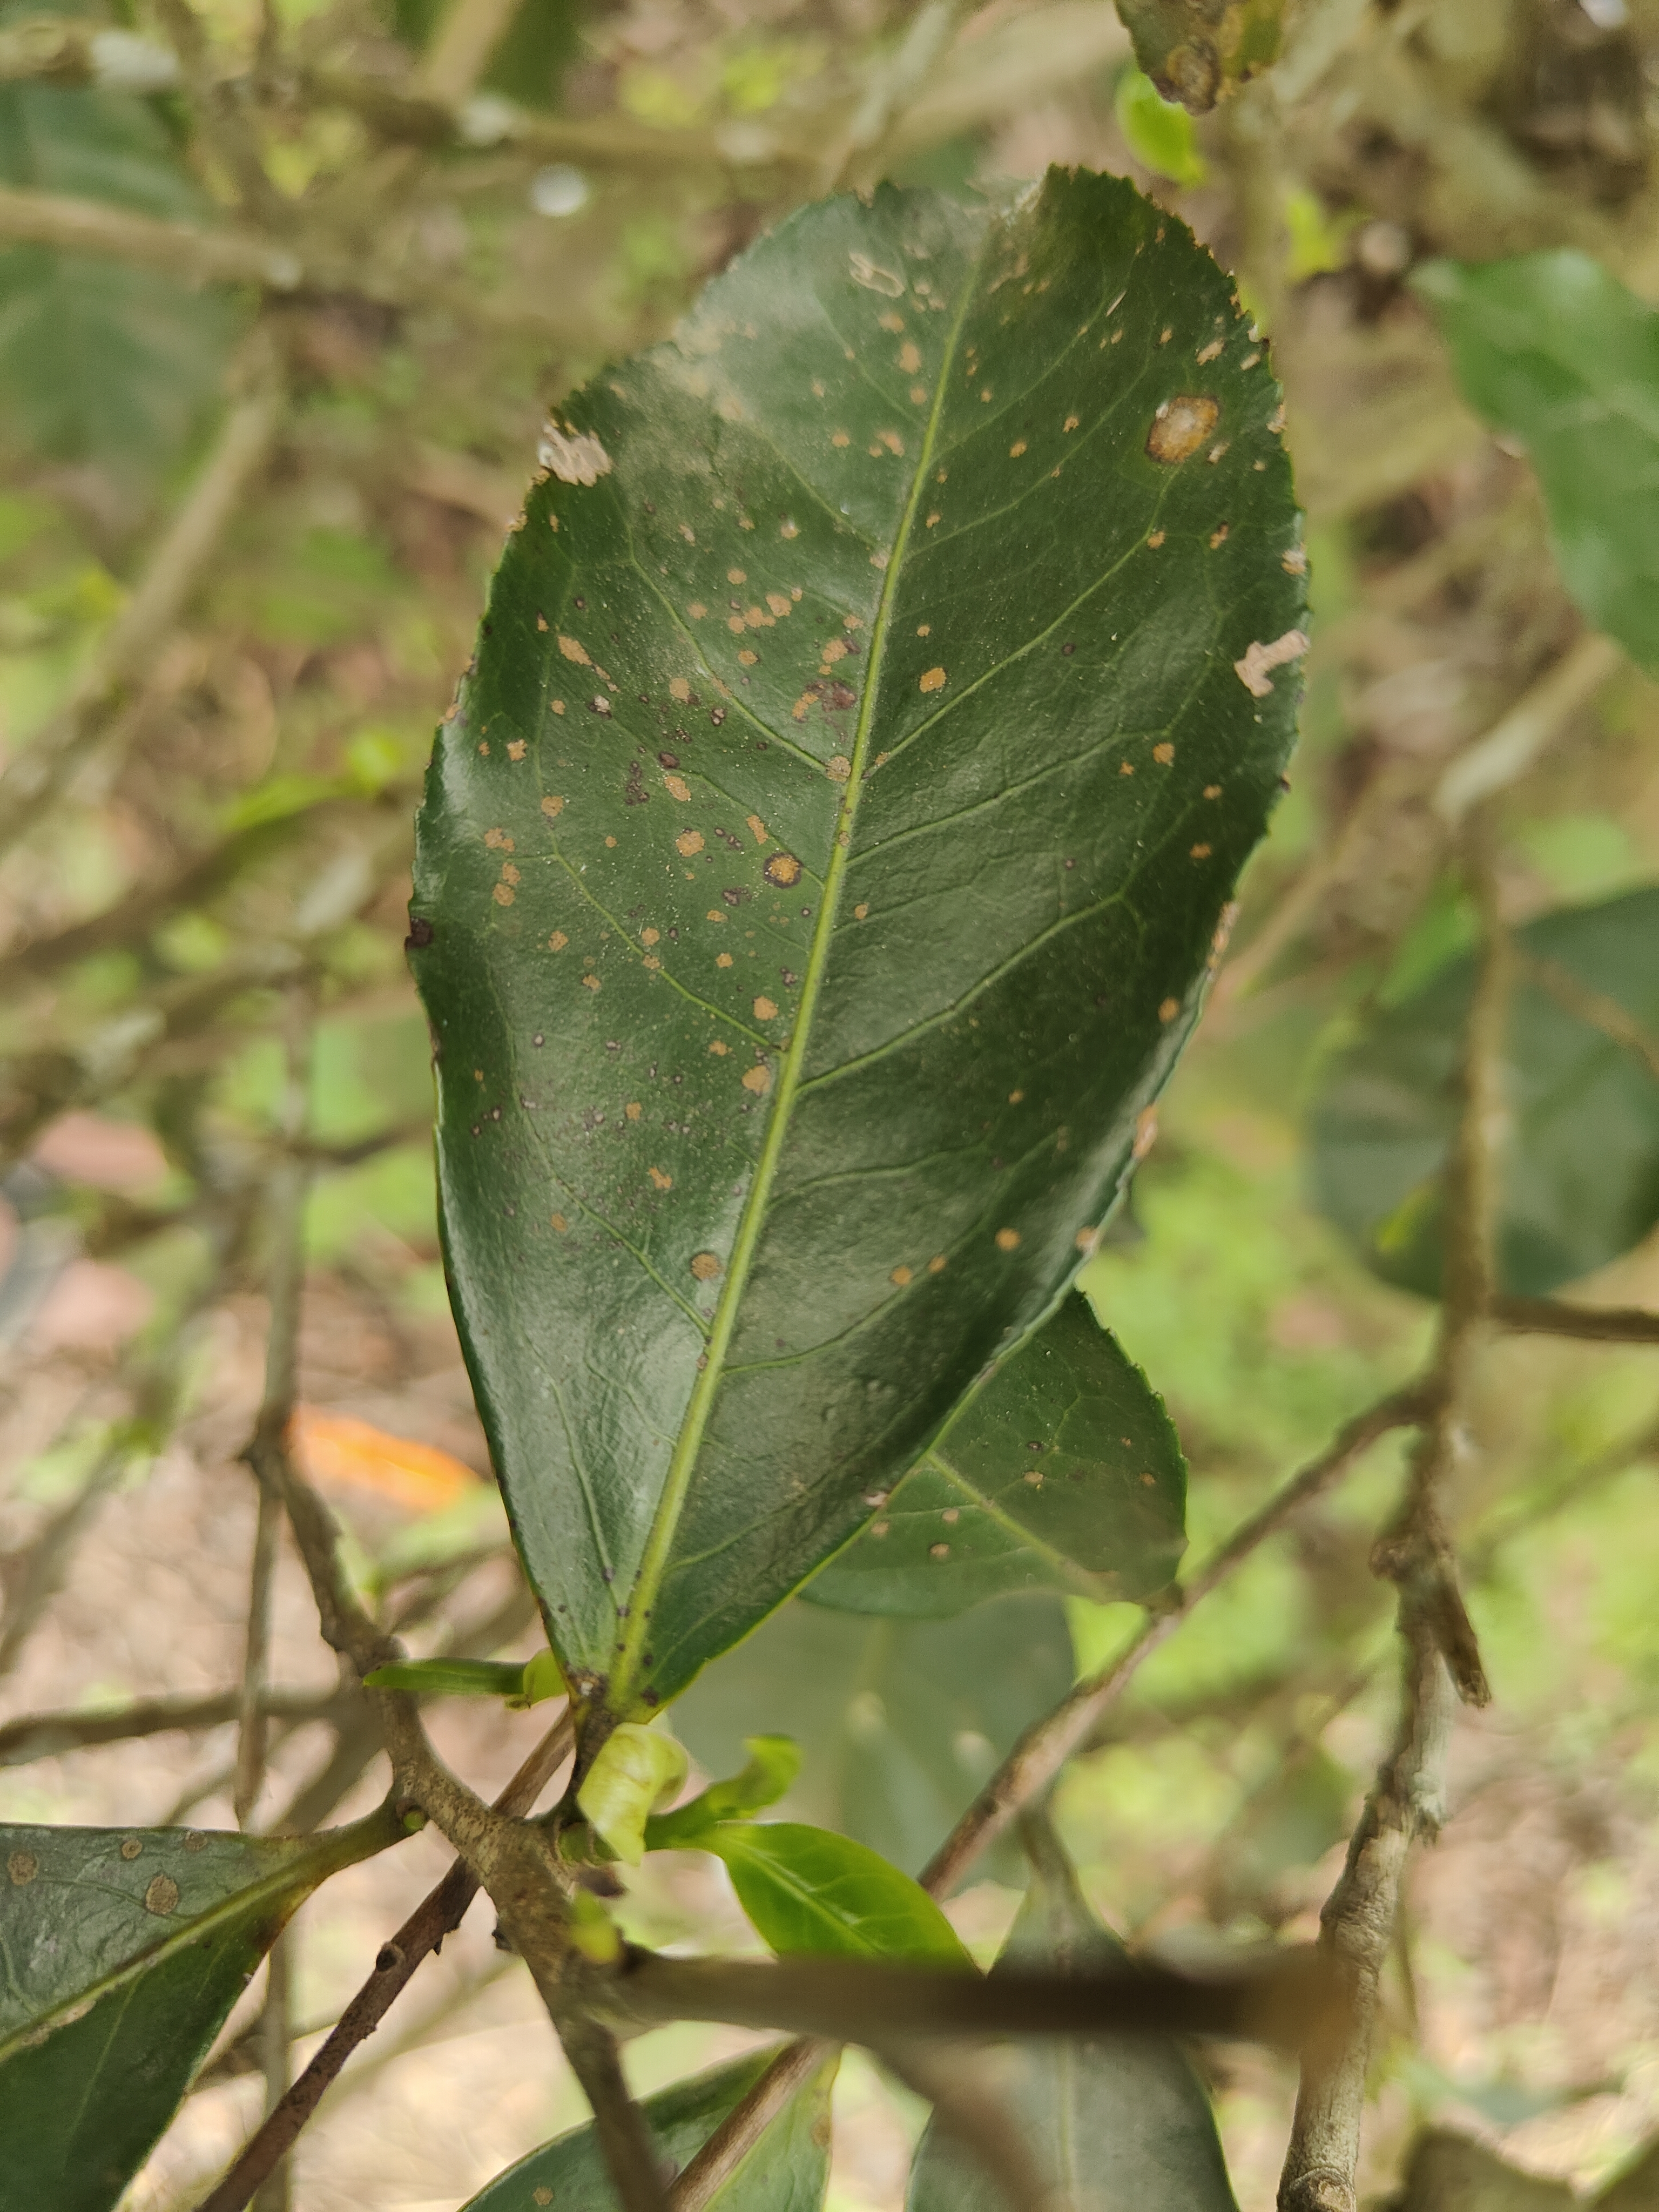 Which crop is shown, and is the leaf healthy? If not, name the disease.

tea, red rust
